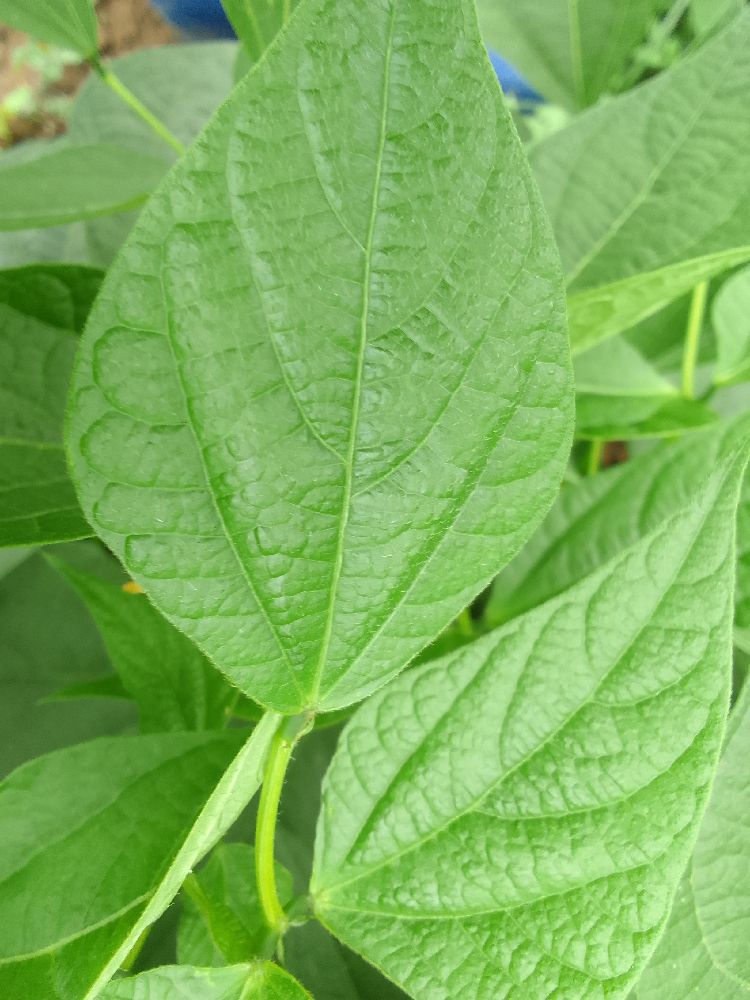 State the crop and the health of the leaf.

common bean, healthy
